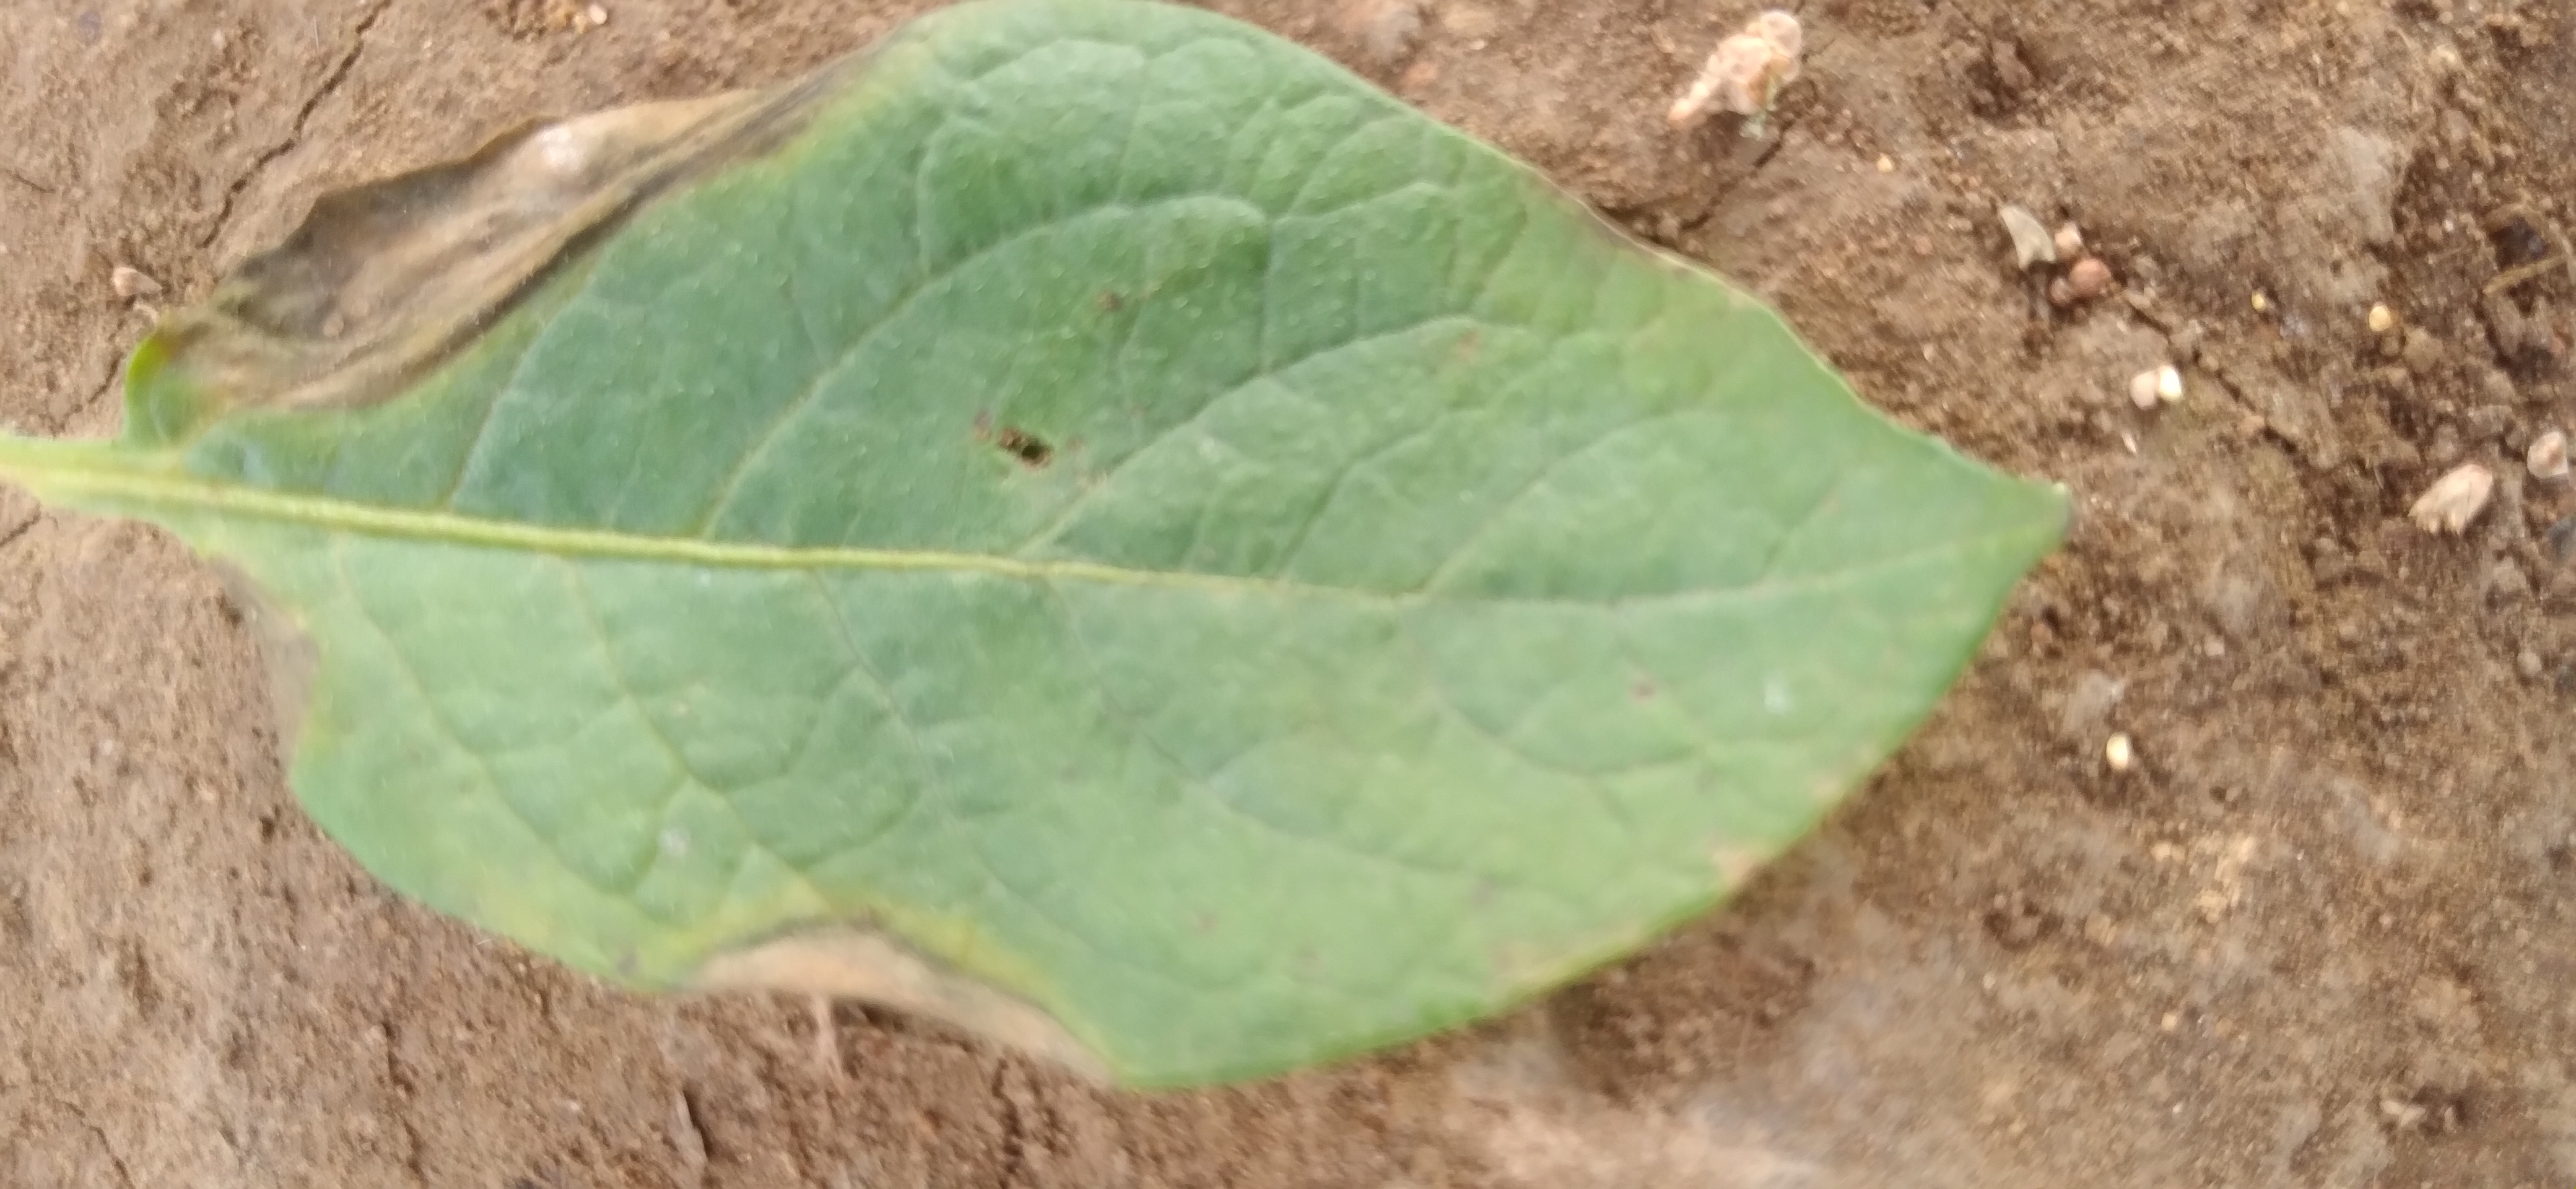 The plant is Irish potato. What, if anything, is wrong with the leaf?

early blight
